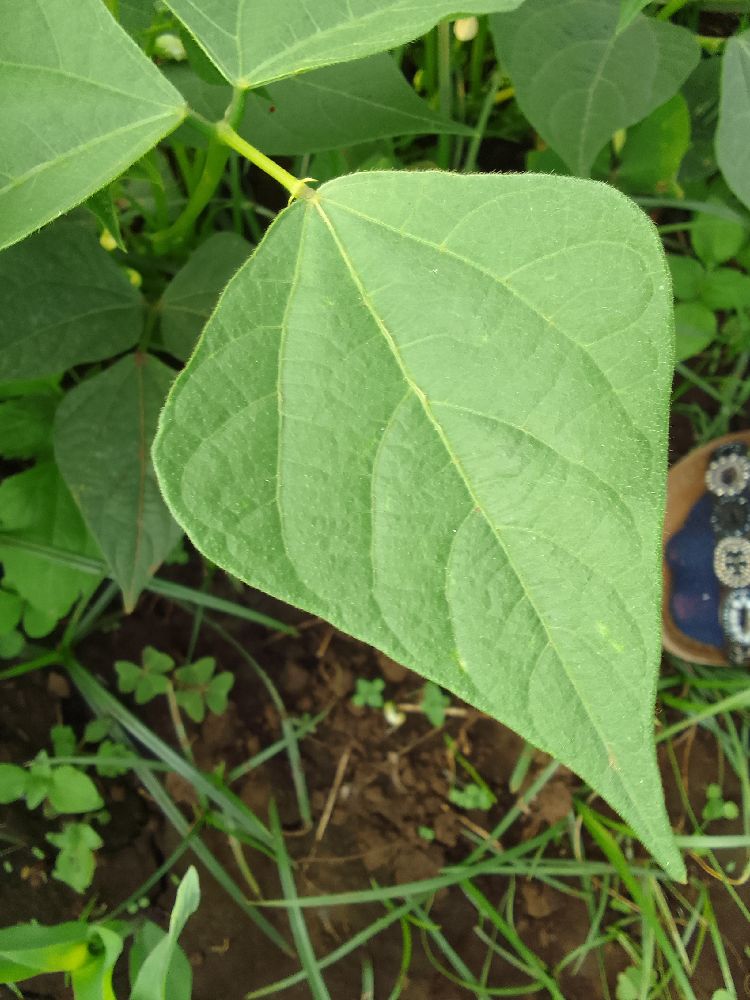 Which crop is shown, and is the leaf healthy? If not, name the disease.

maize, healthy
